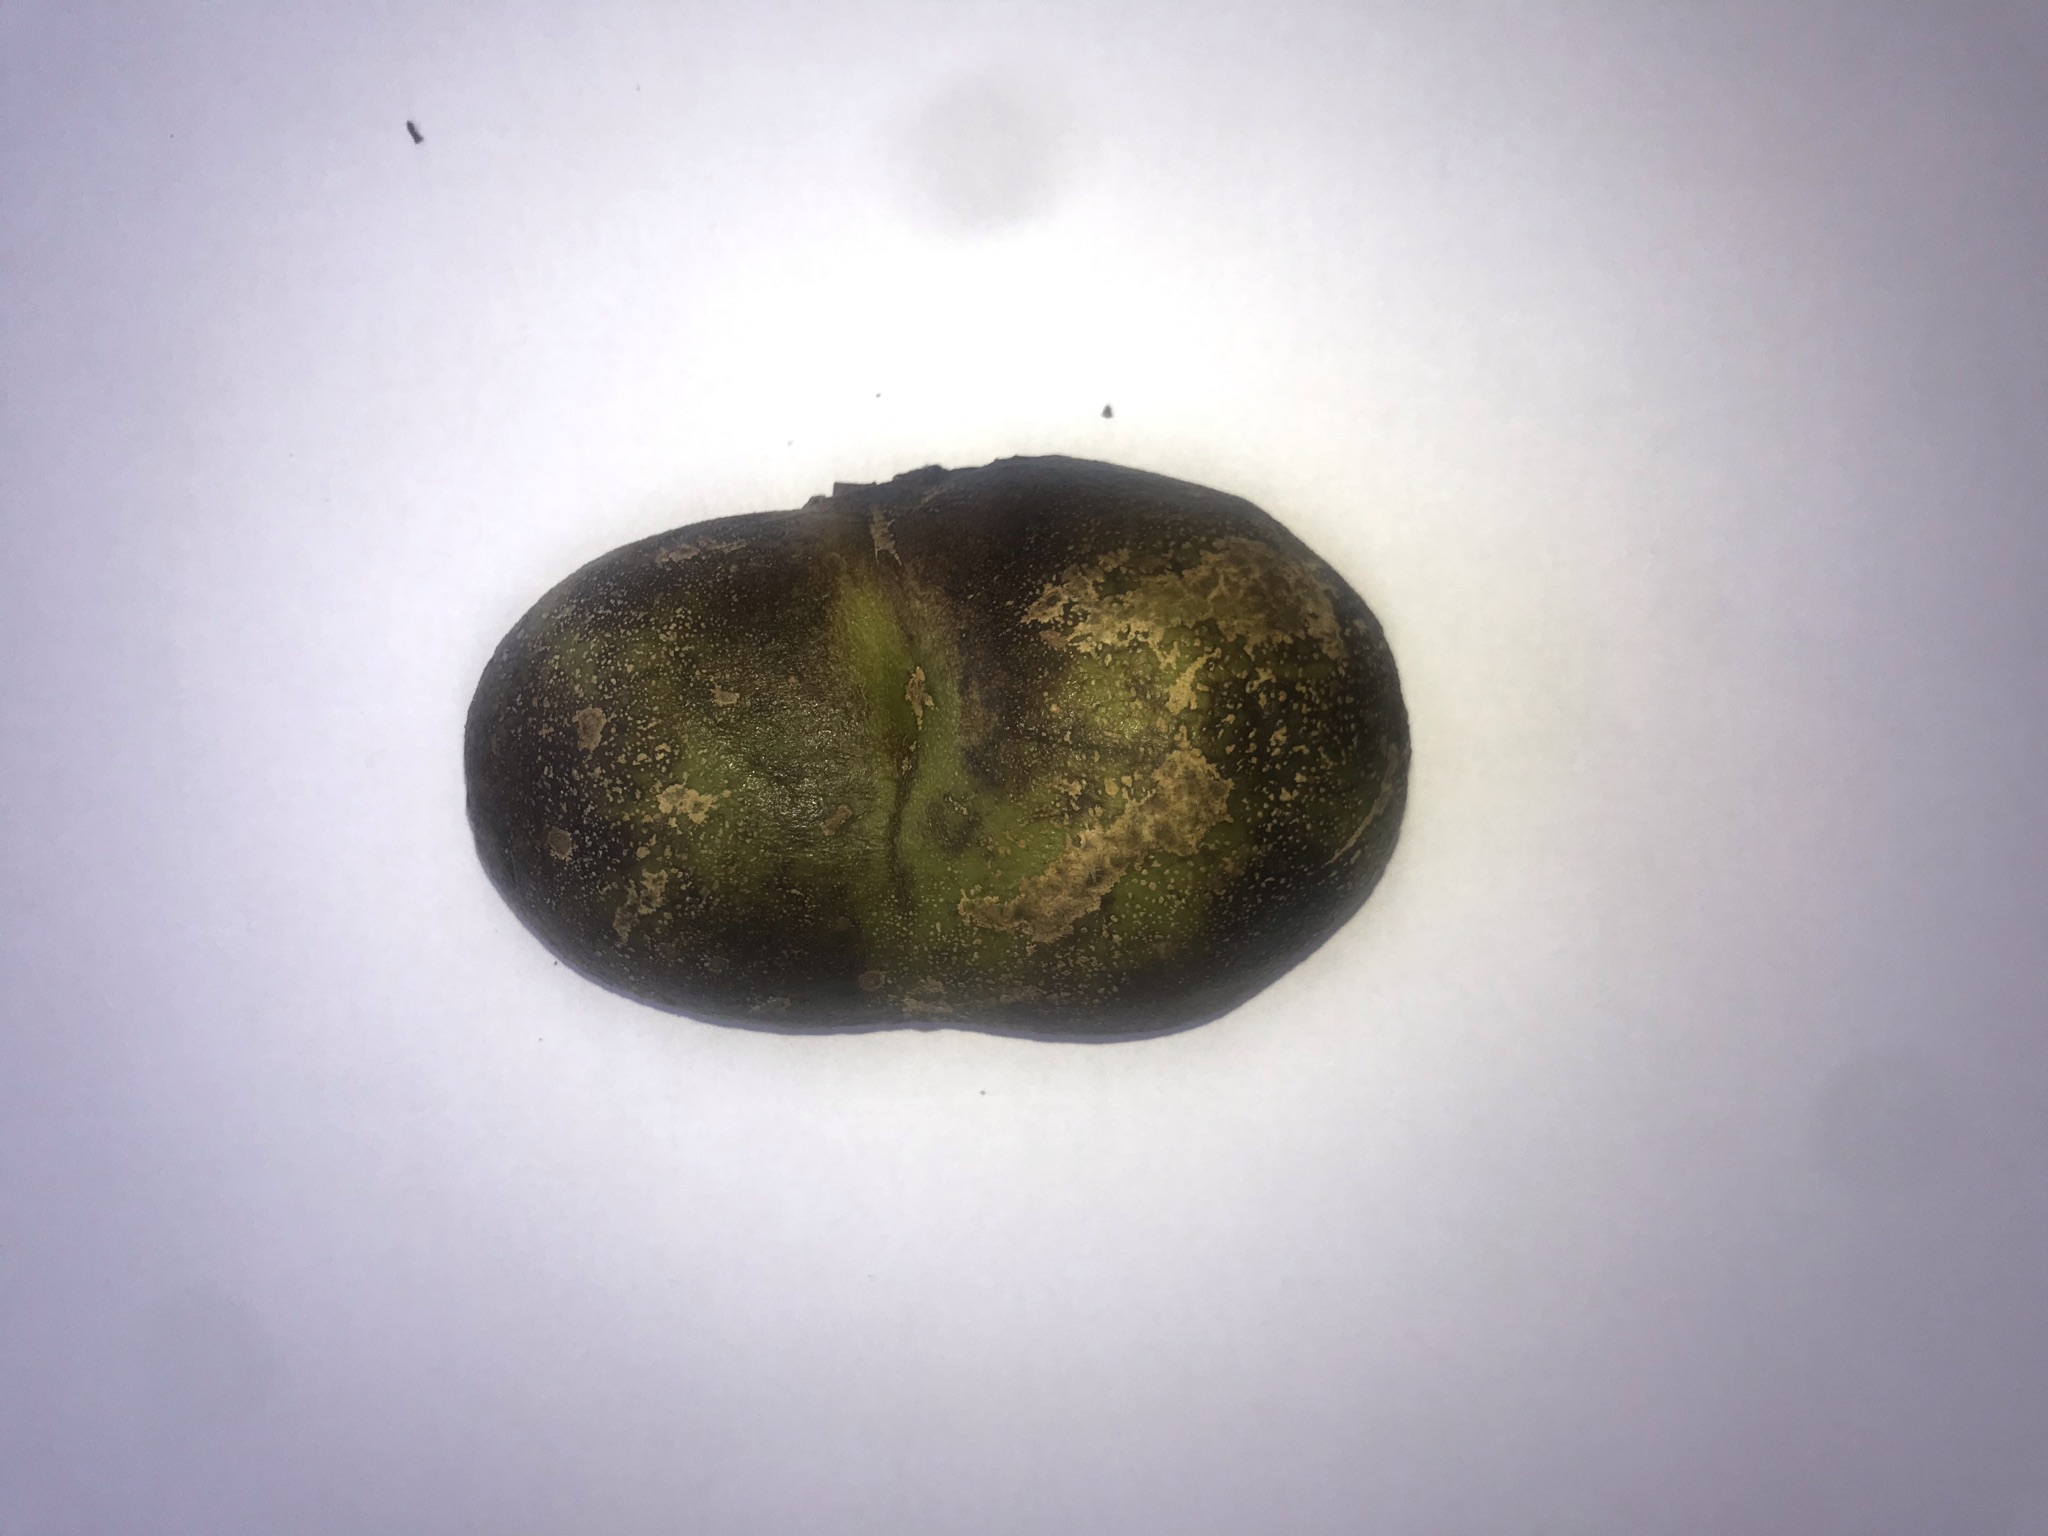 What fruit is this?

pequi
